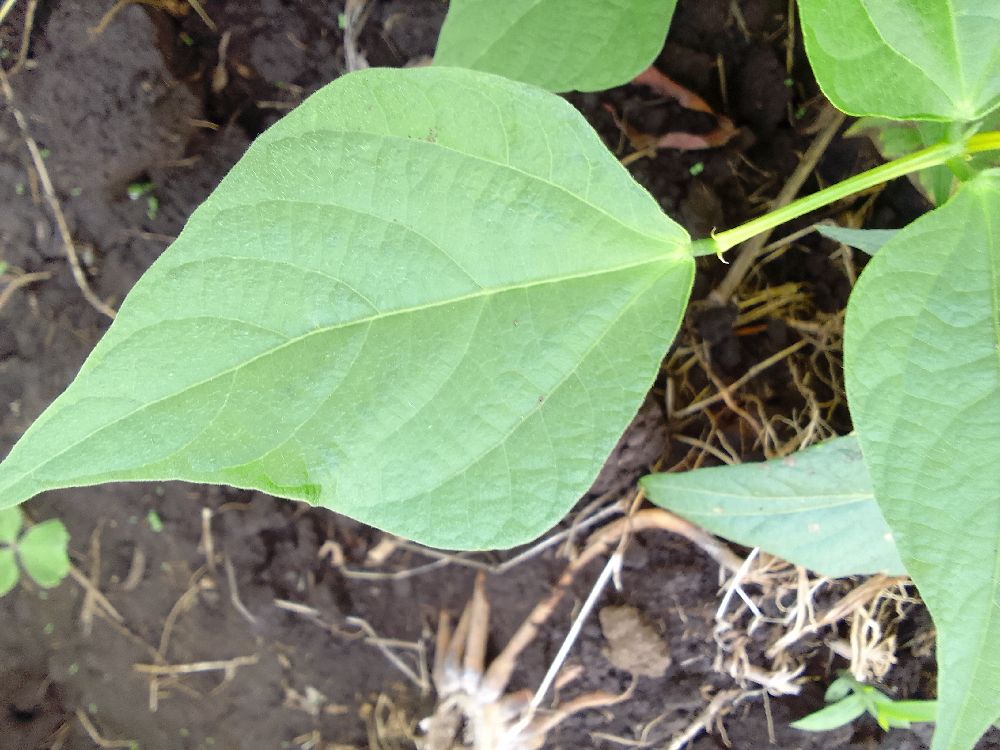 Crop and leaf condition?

common bean, healthy
